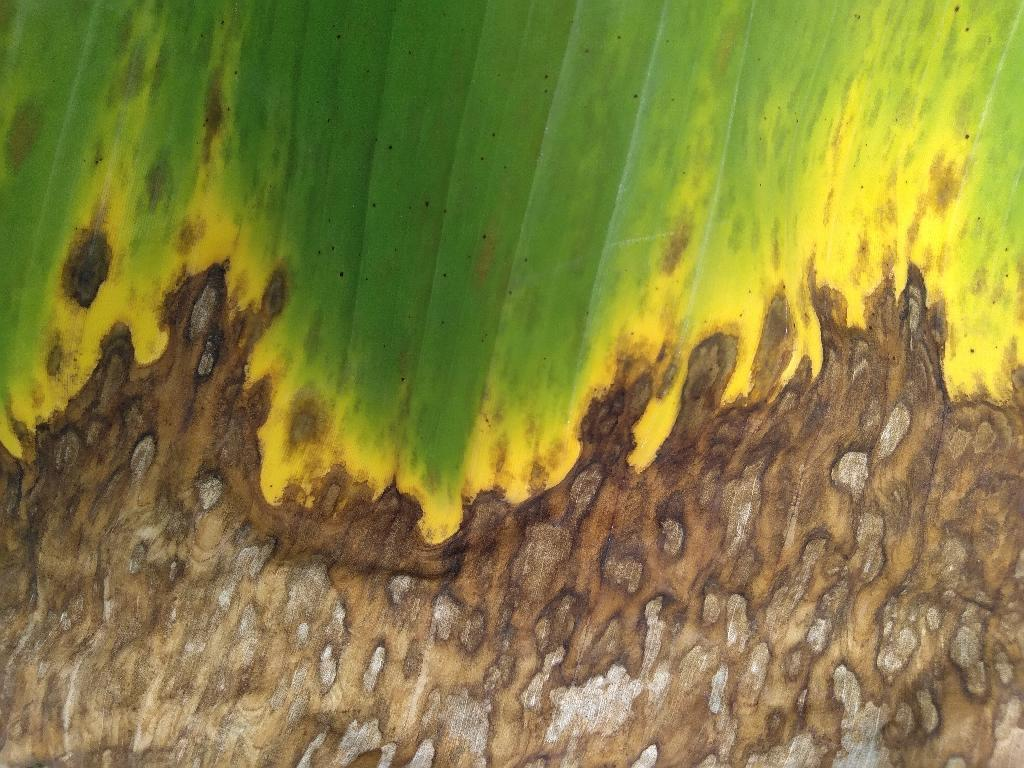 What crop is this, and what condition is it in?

banana, black sigatoka
